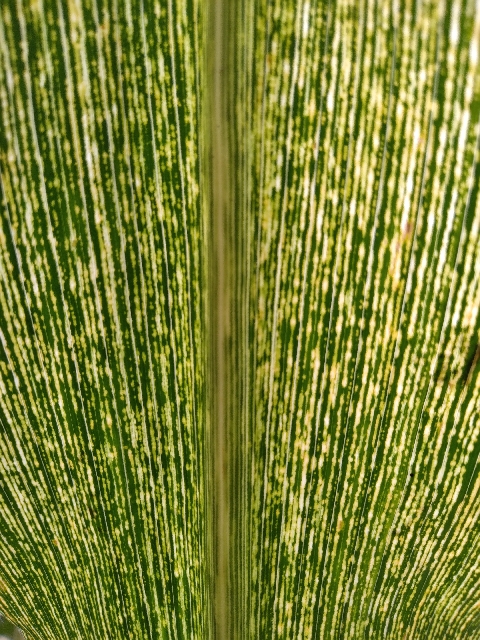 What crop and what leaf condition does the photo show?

maize, maize streak virus
